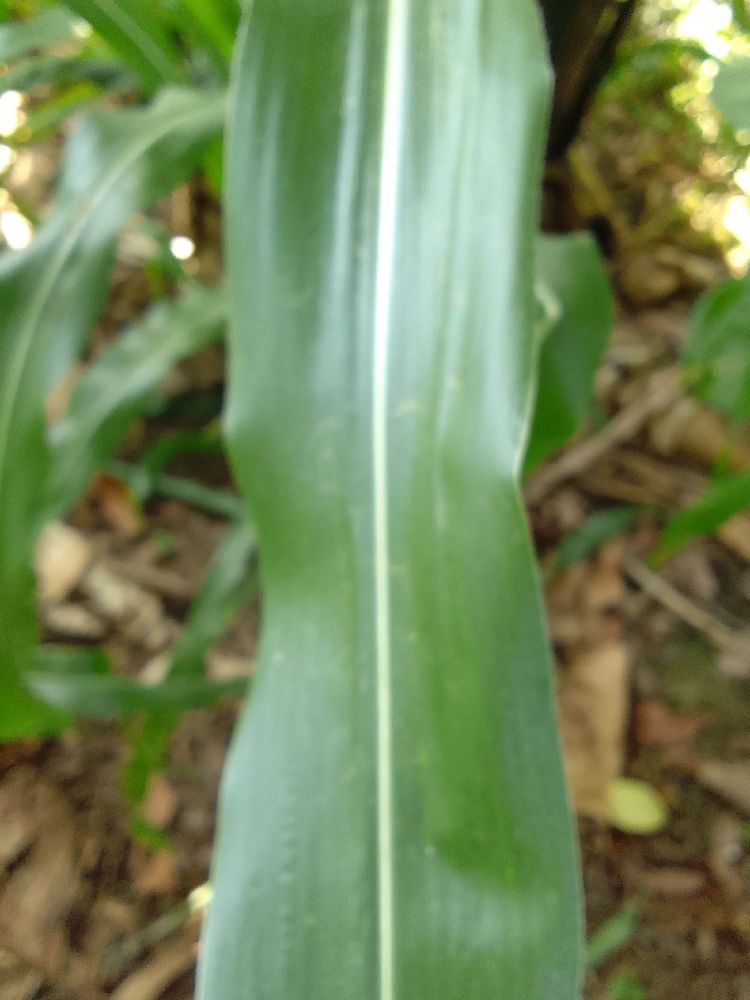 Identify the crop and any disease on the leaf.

maize, healthy
